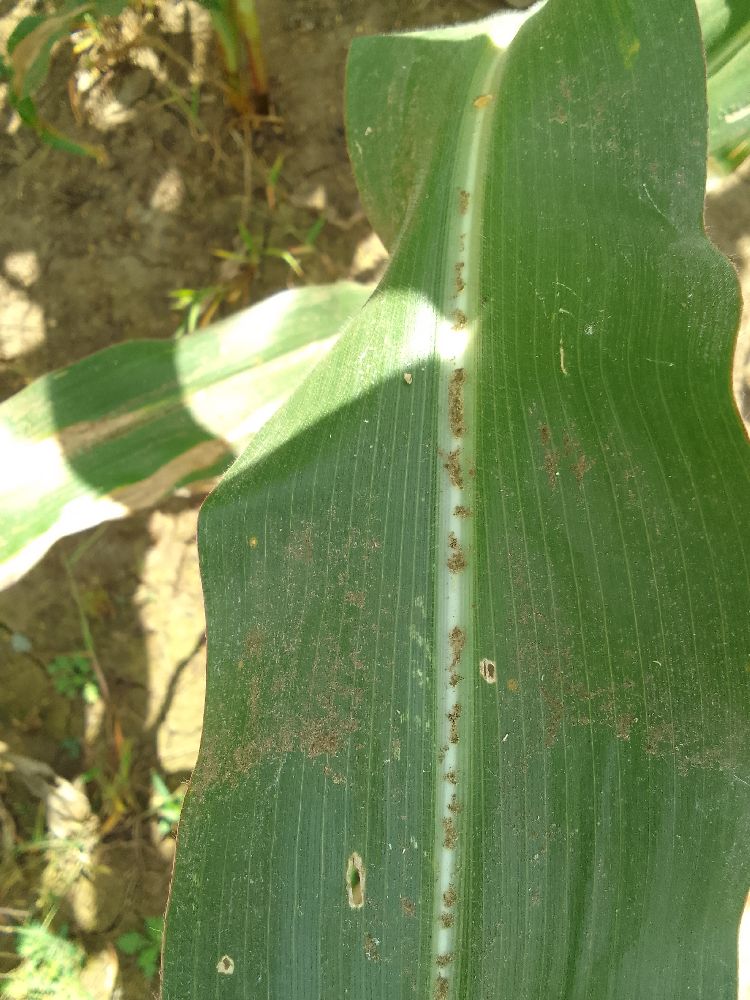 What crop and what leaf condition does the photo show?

maize, healthy
